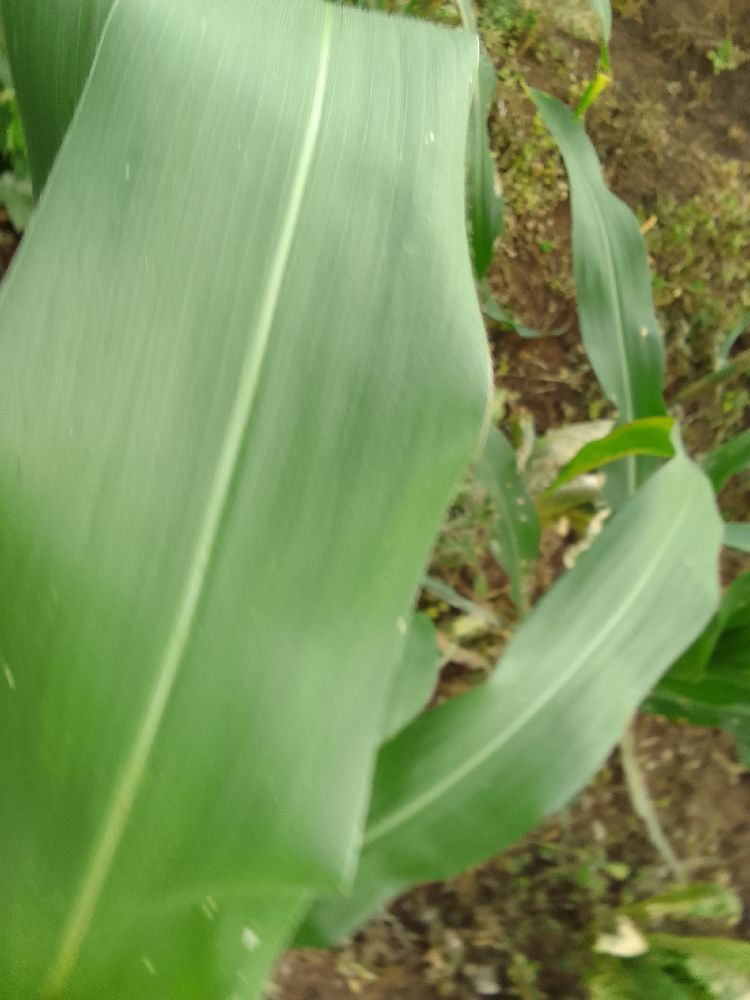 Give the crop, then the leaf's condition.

maize, healthy
